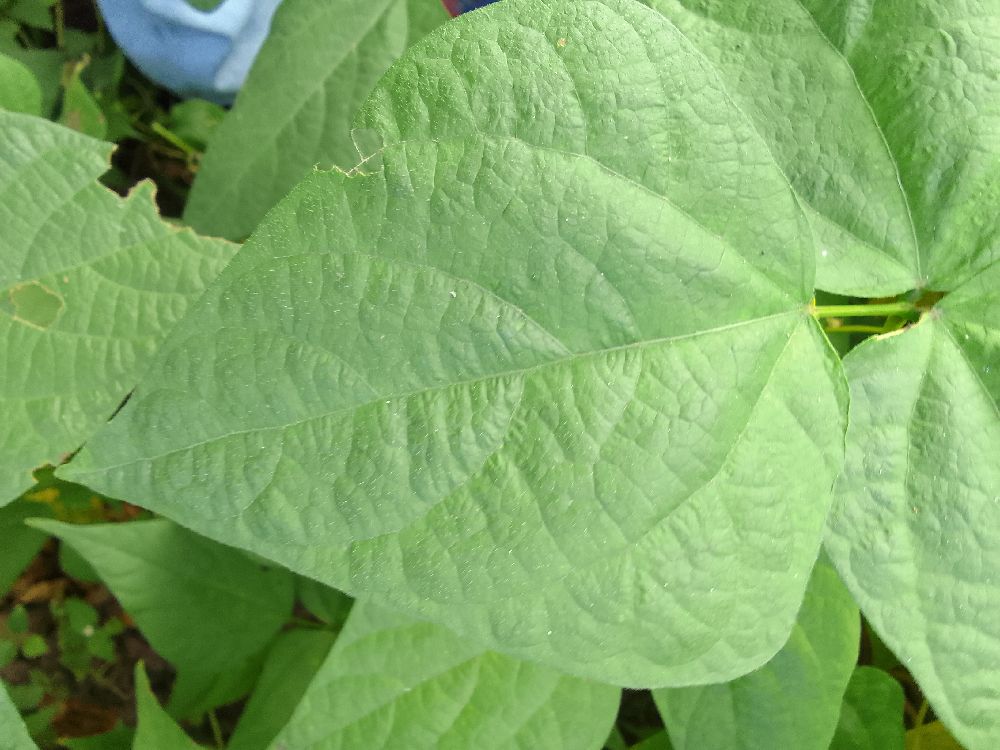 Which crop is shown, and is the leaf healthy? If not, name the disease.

common bean, healthy
